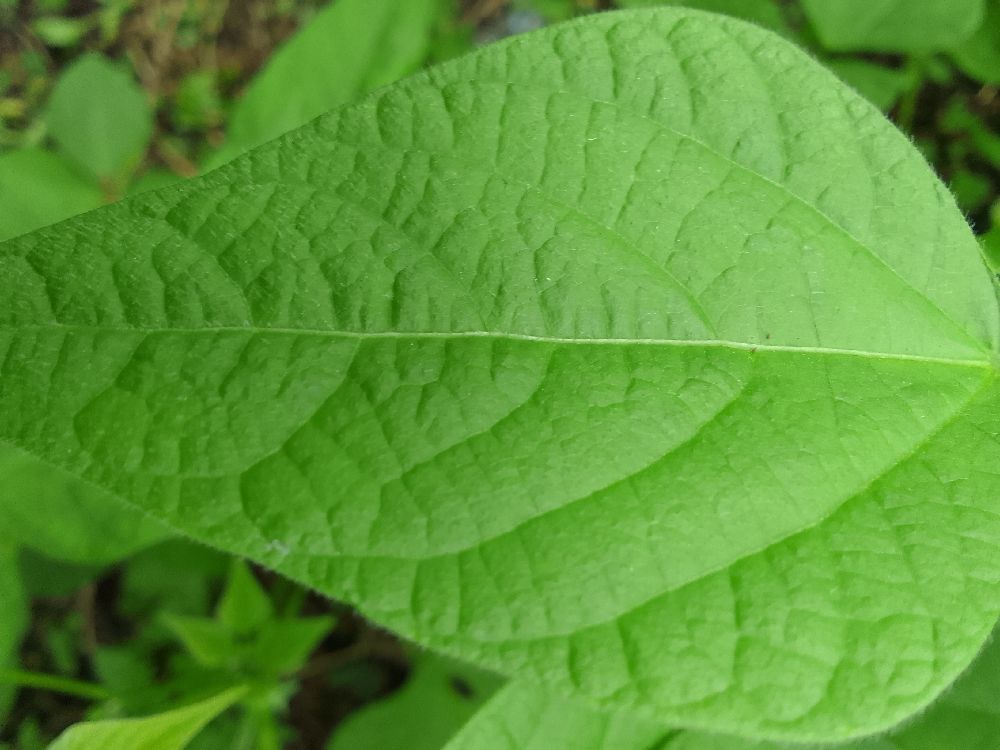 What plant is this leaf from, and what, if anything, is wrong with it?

common bean, healthy
